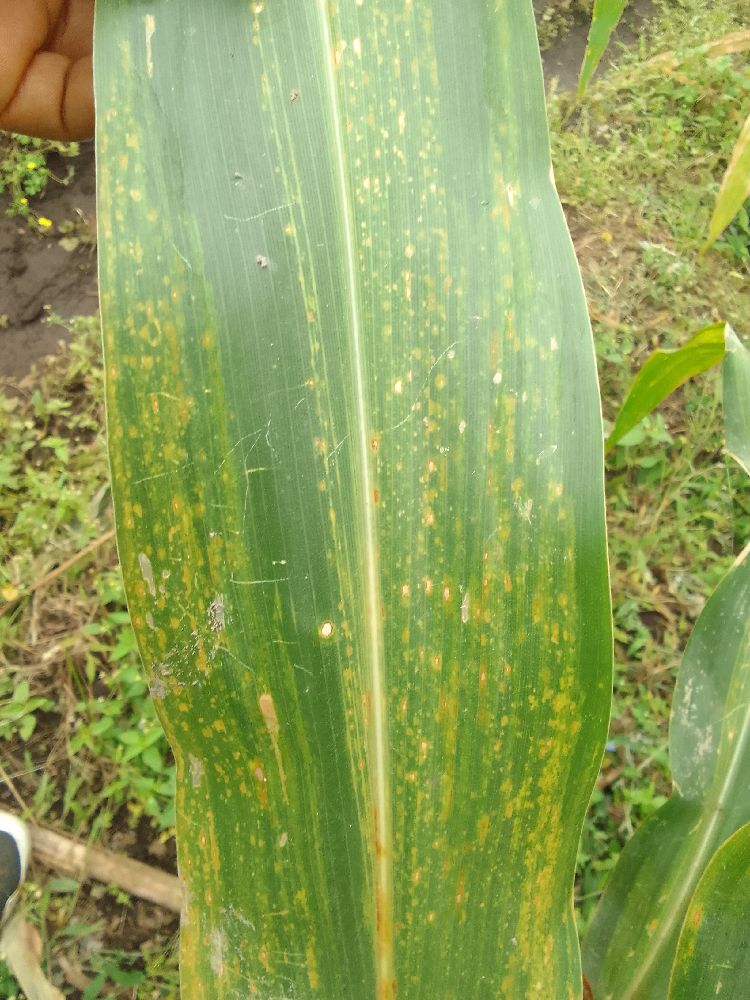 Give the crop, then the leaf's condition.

maize, maize lethal necrosis
